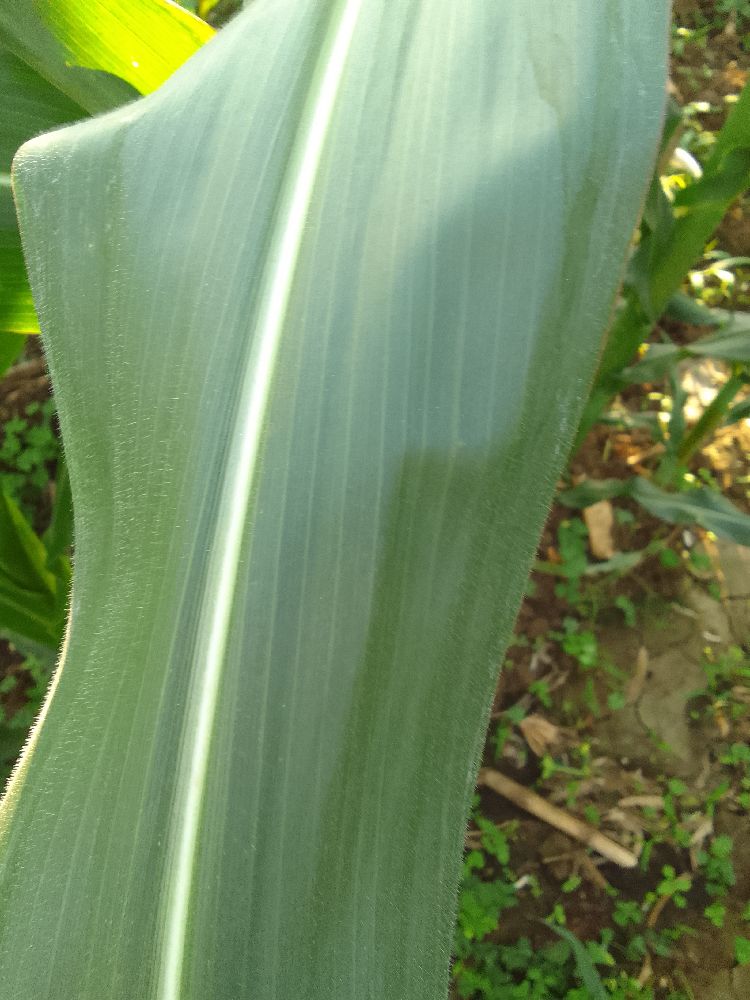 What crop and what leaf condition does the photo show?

maize, healthy
